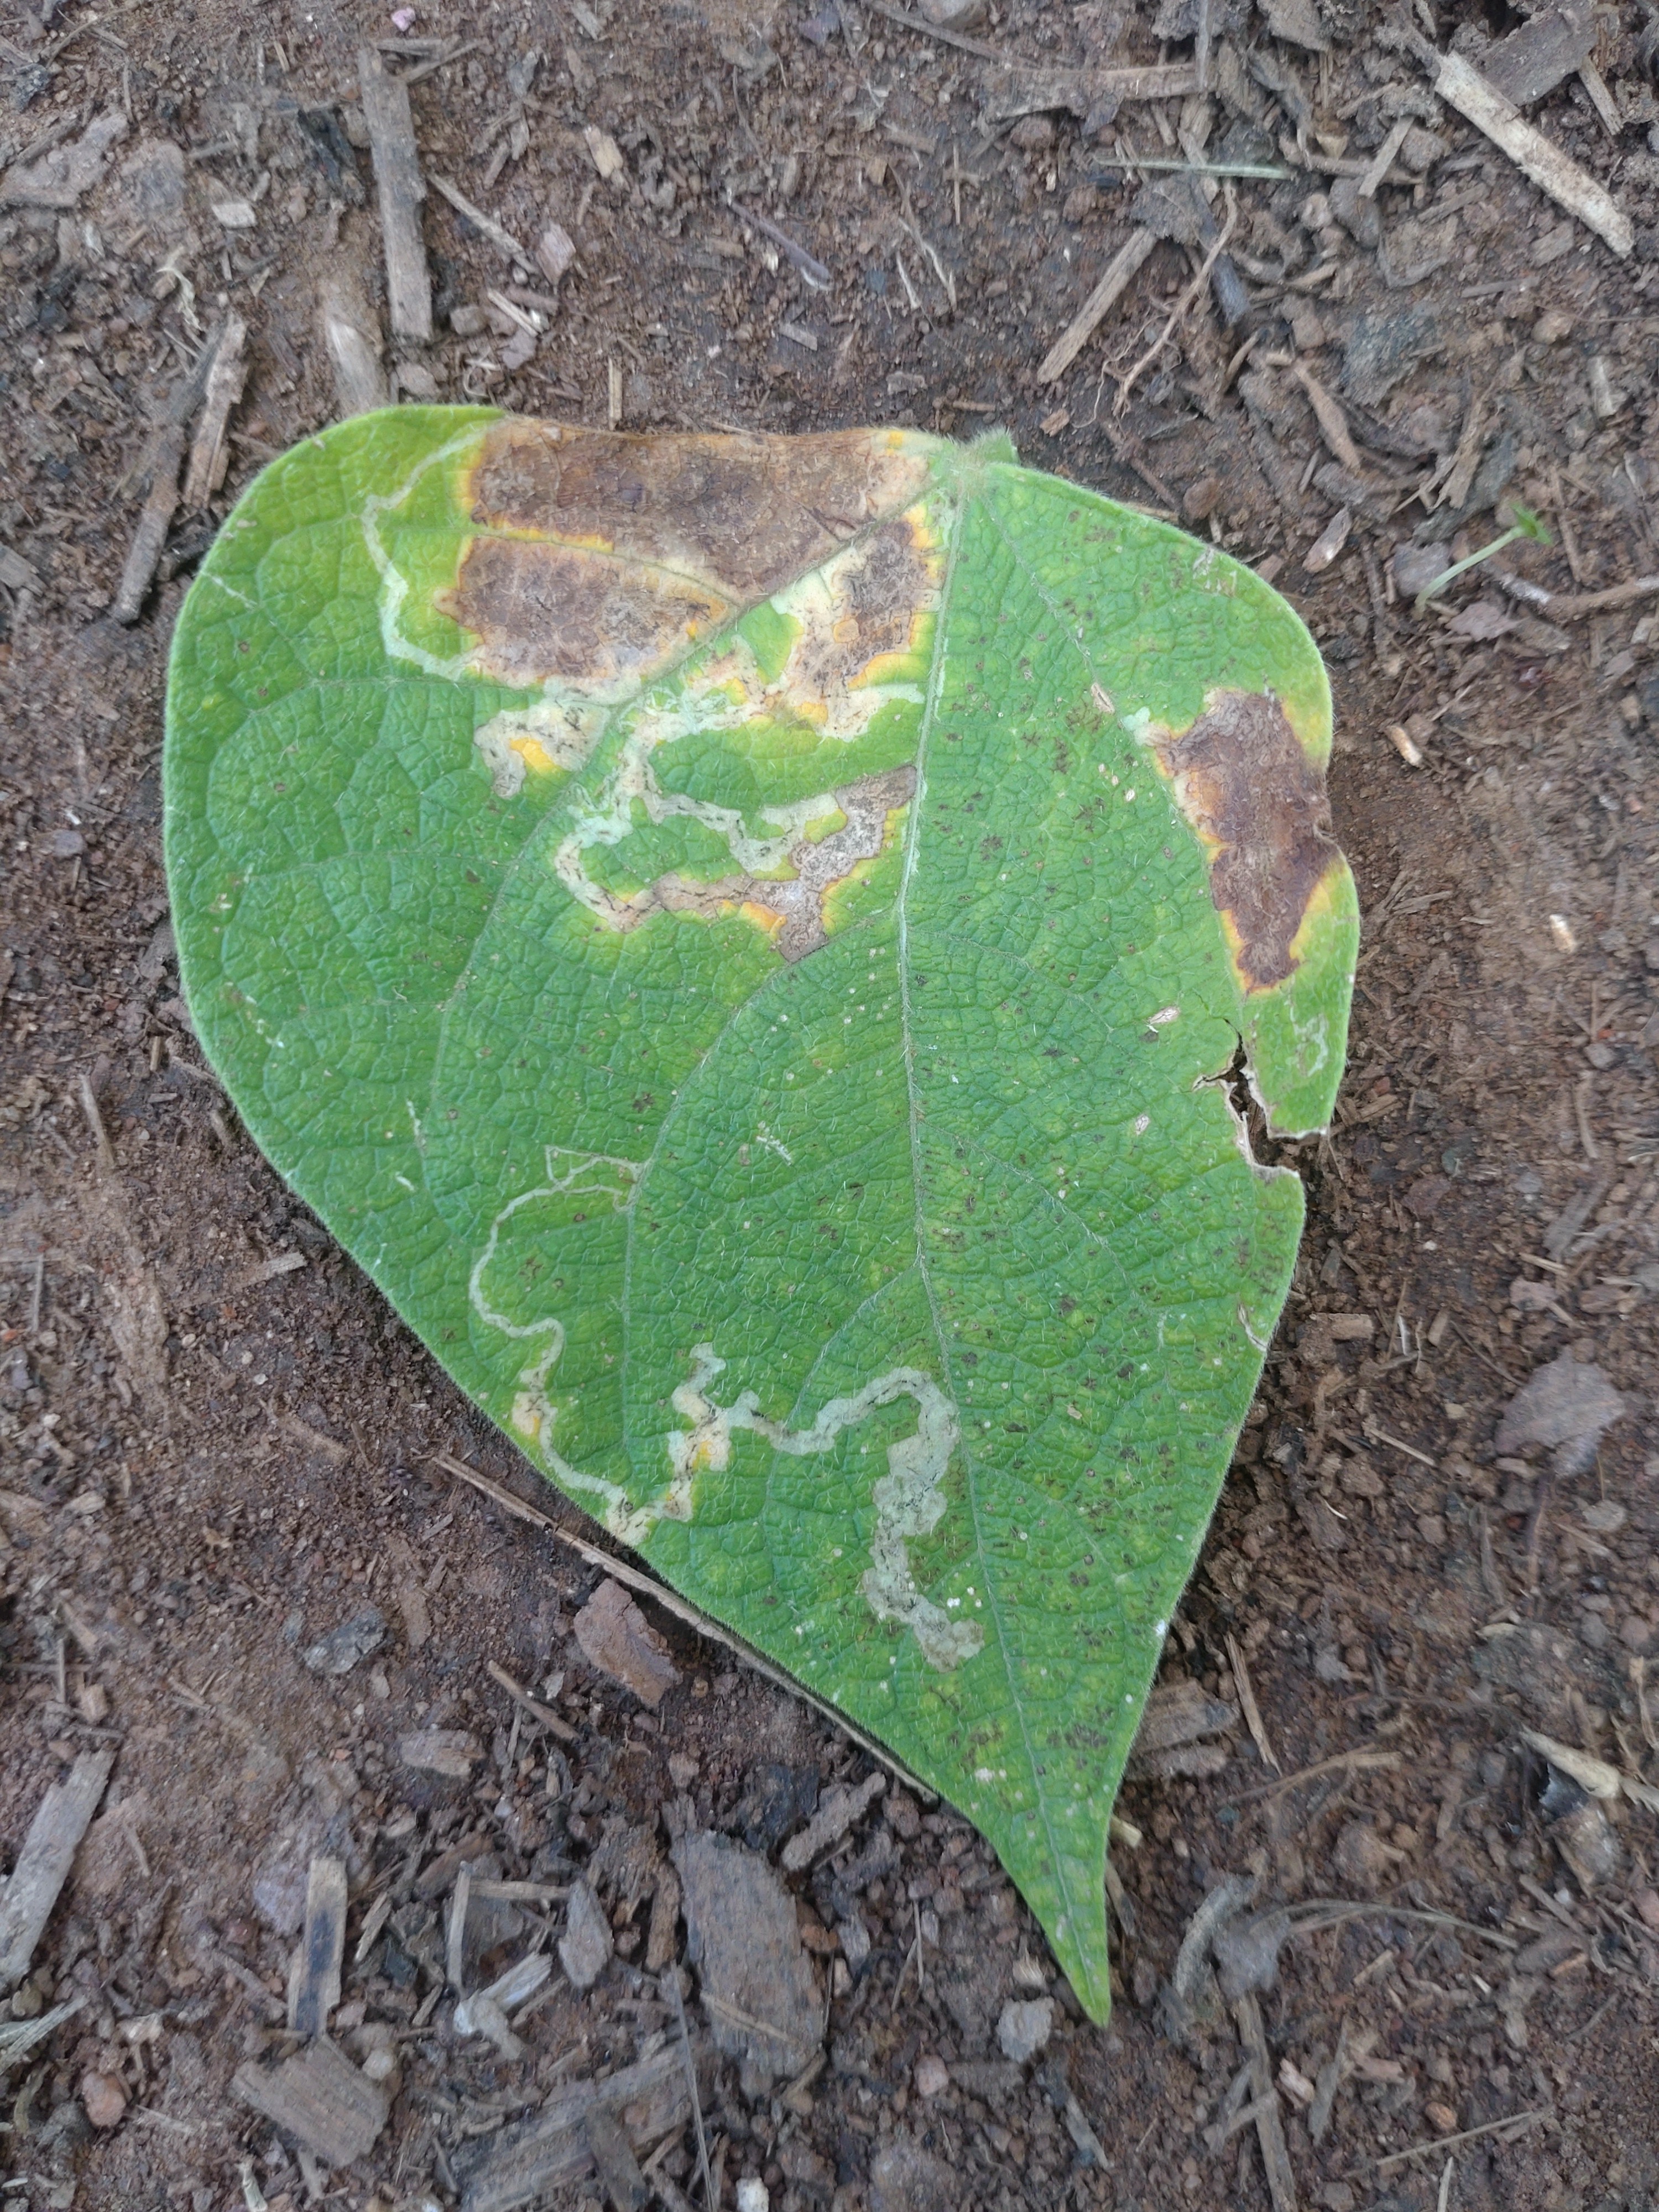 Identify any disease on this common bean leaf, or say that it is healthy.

anthracnose
